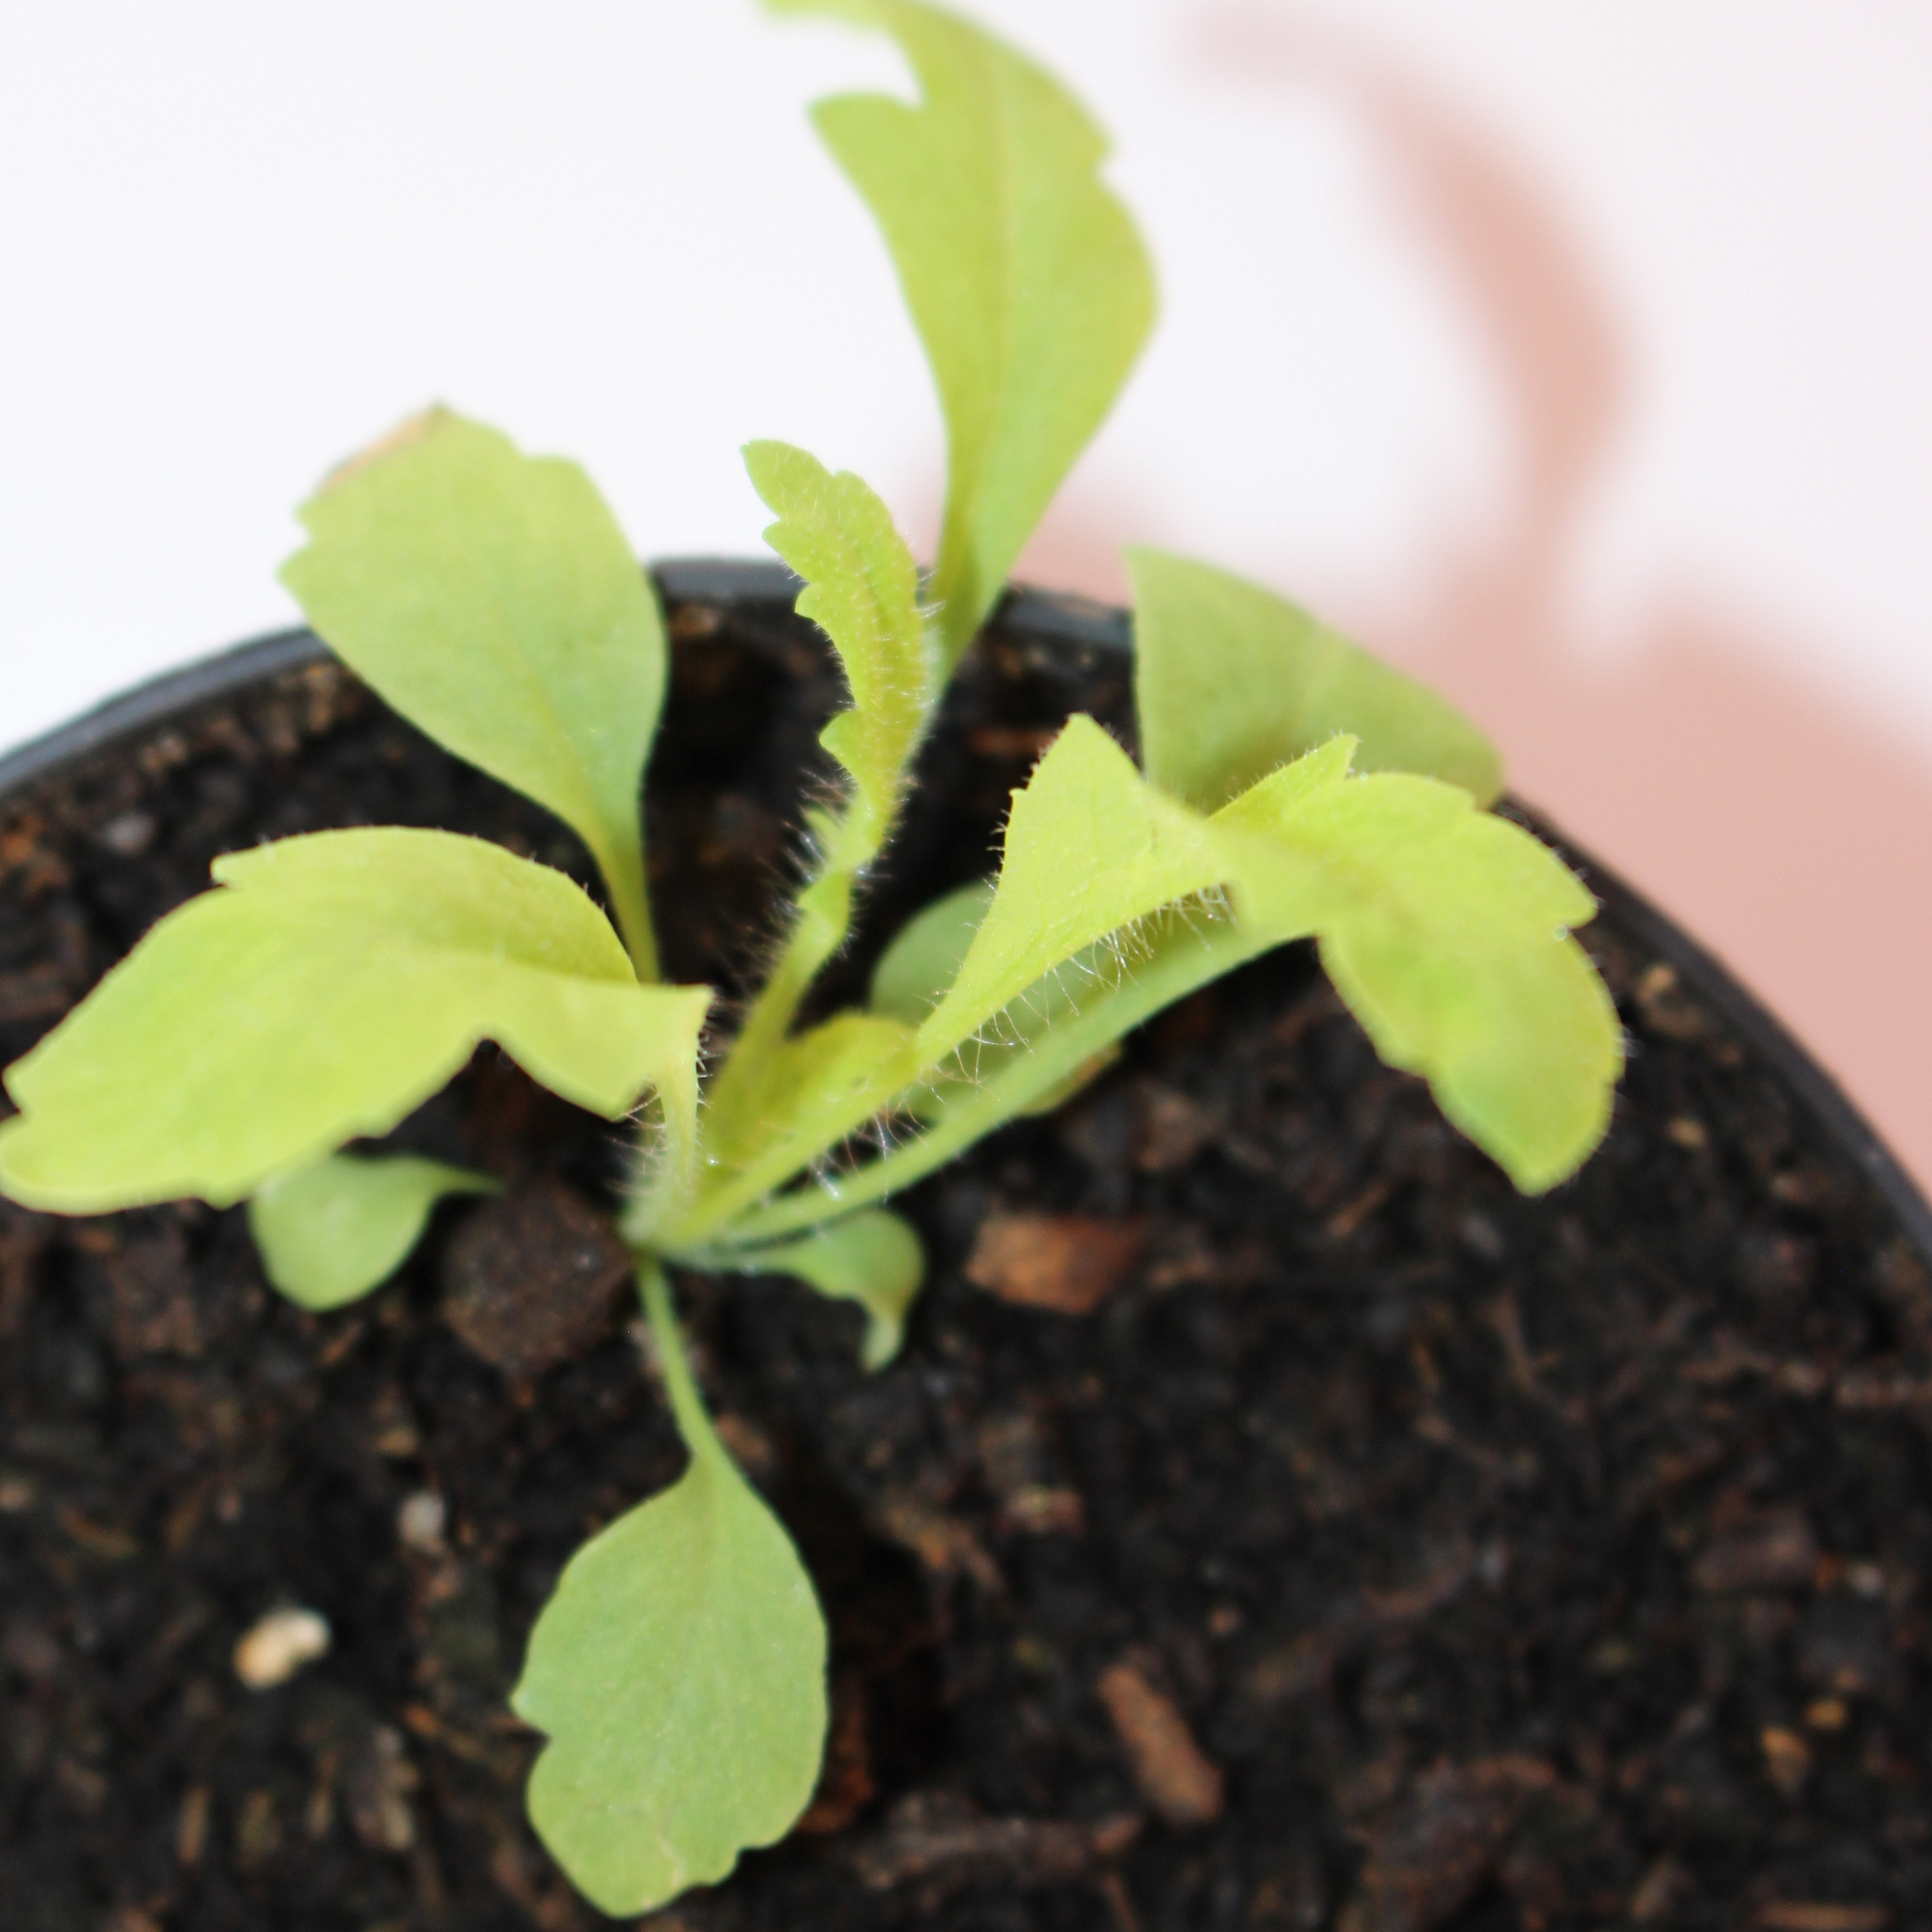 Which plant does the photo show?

Papaver rhoeas
